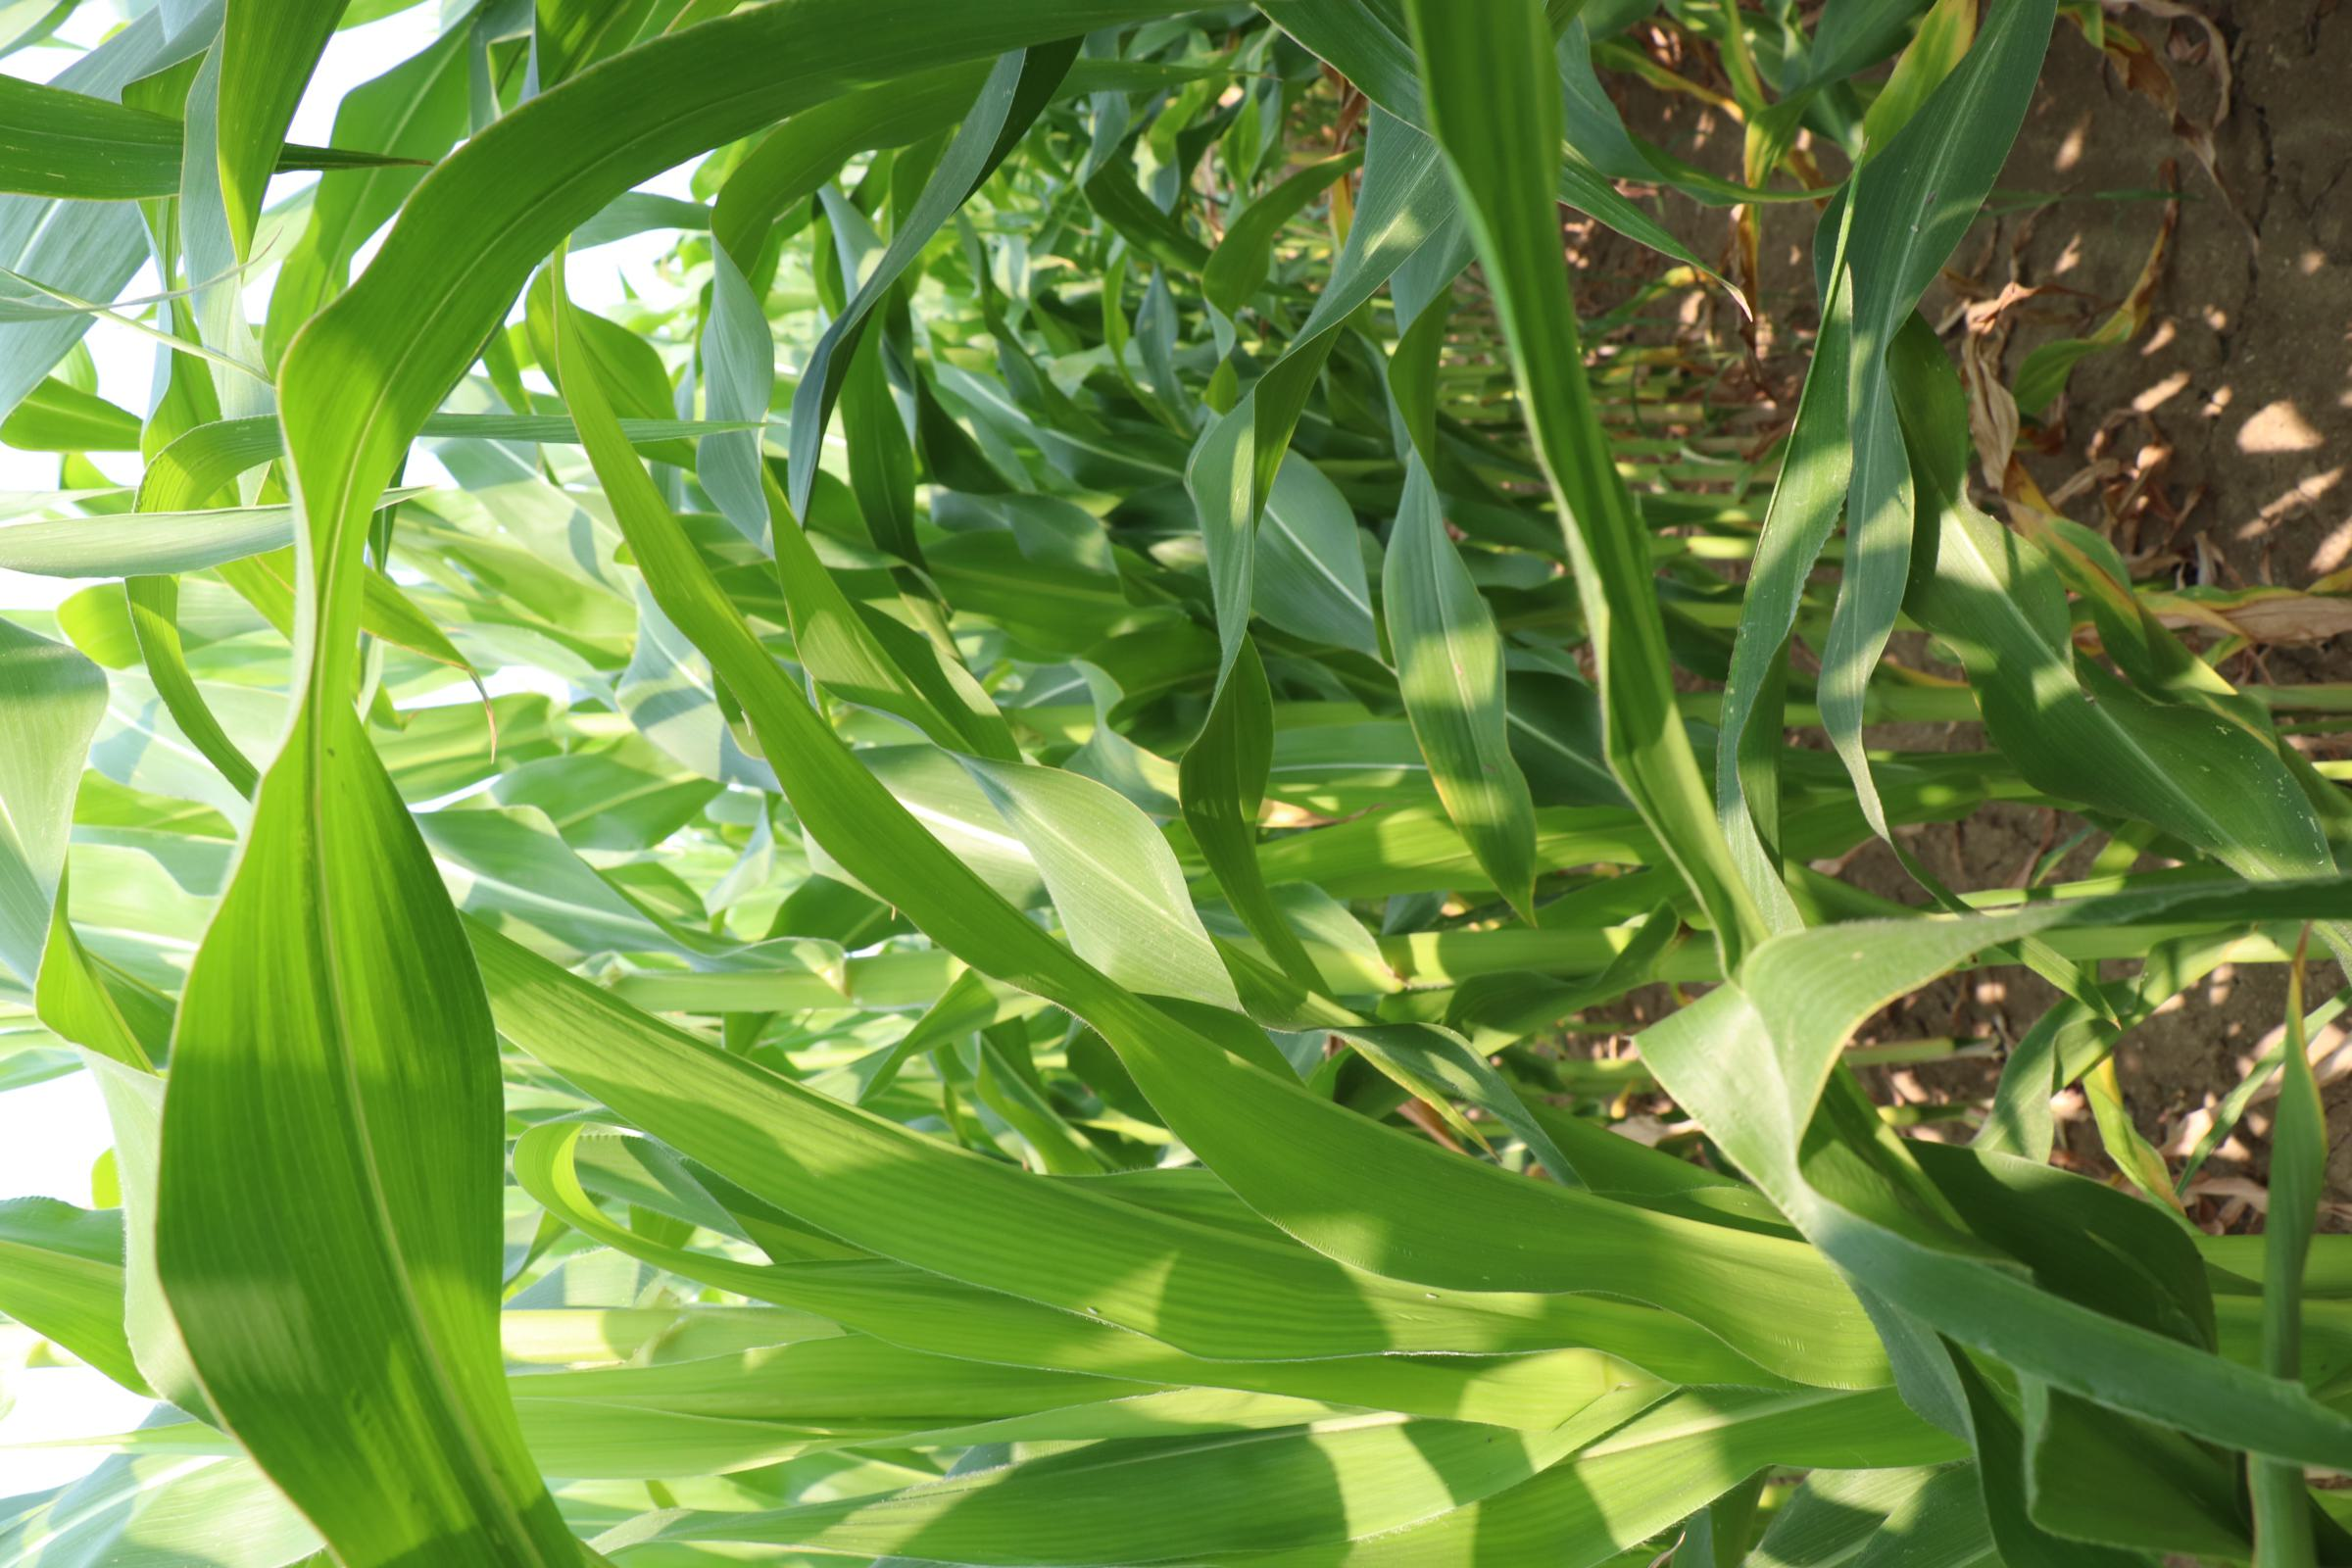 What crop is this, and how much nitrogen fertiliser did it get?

maize, reduced nitrogen fertilisation
